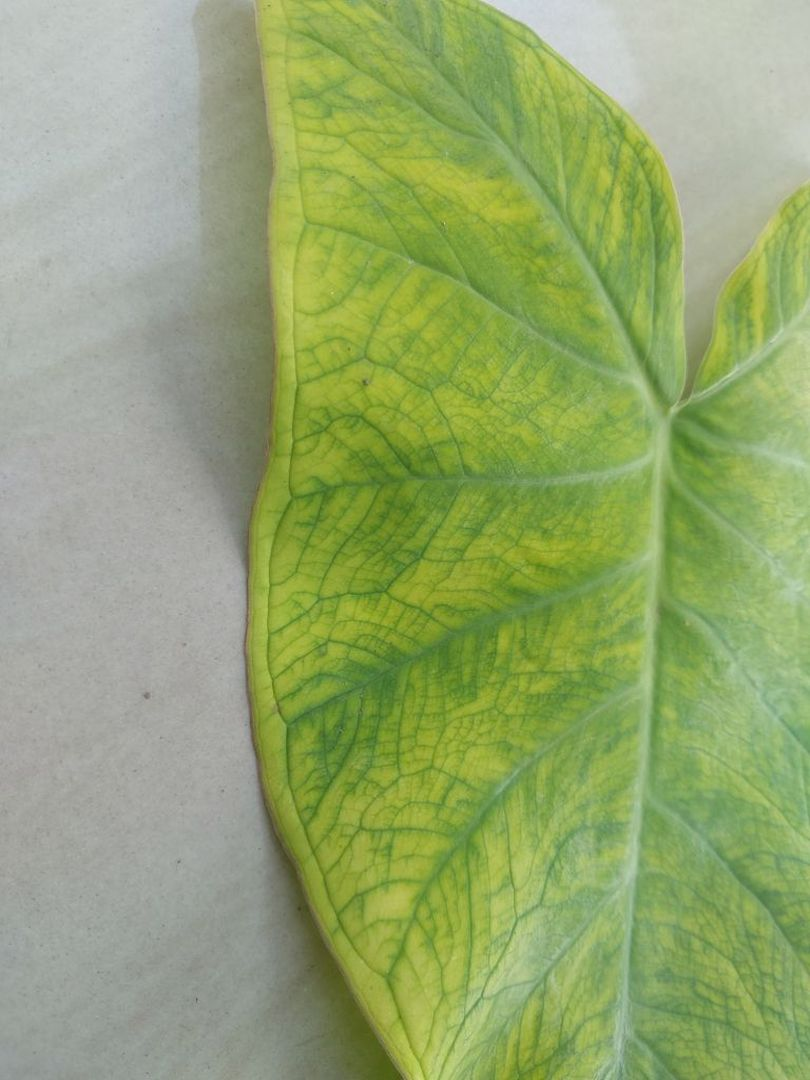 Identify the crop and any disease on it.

taro, mosaic
